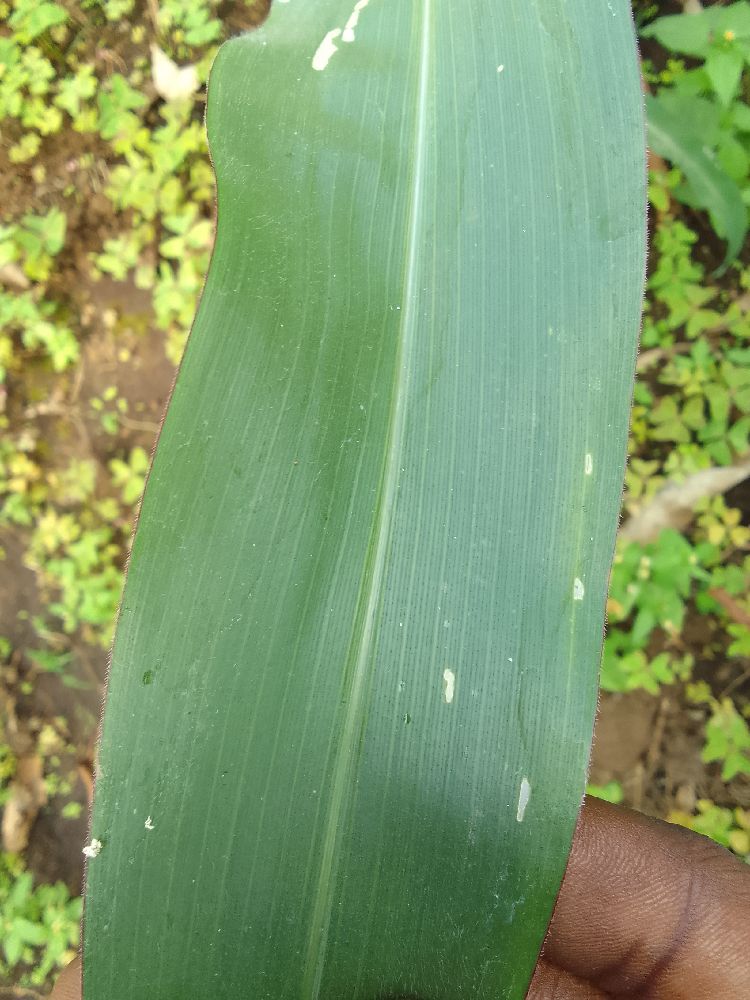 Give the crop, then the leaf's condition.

maize, healthy
